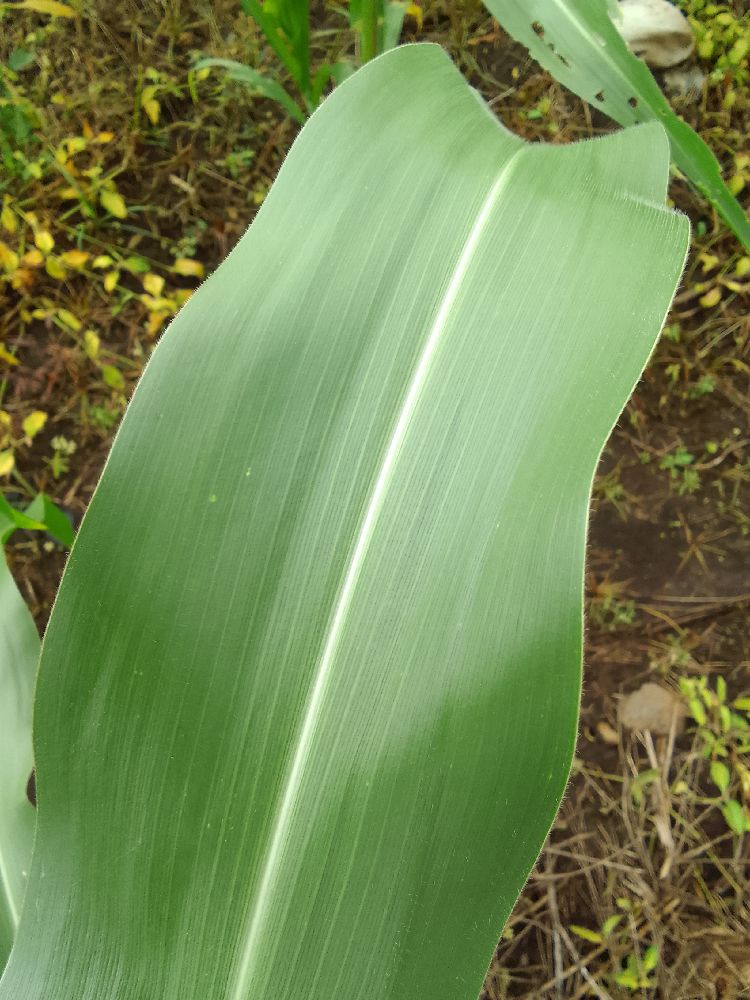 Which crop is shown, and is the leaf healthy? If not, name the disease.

maize, healthy
